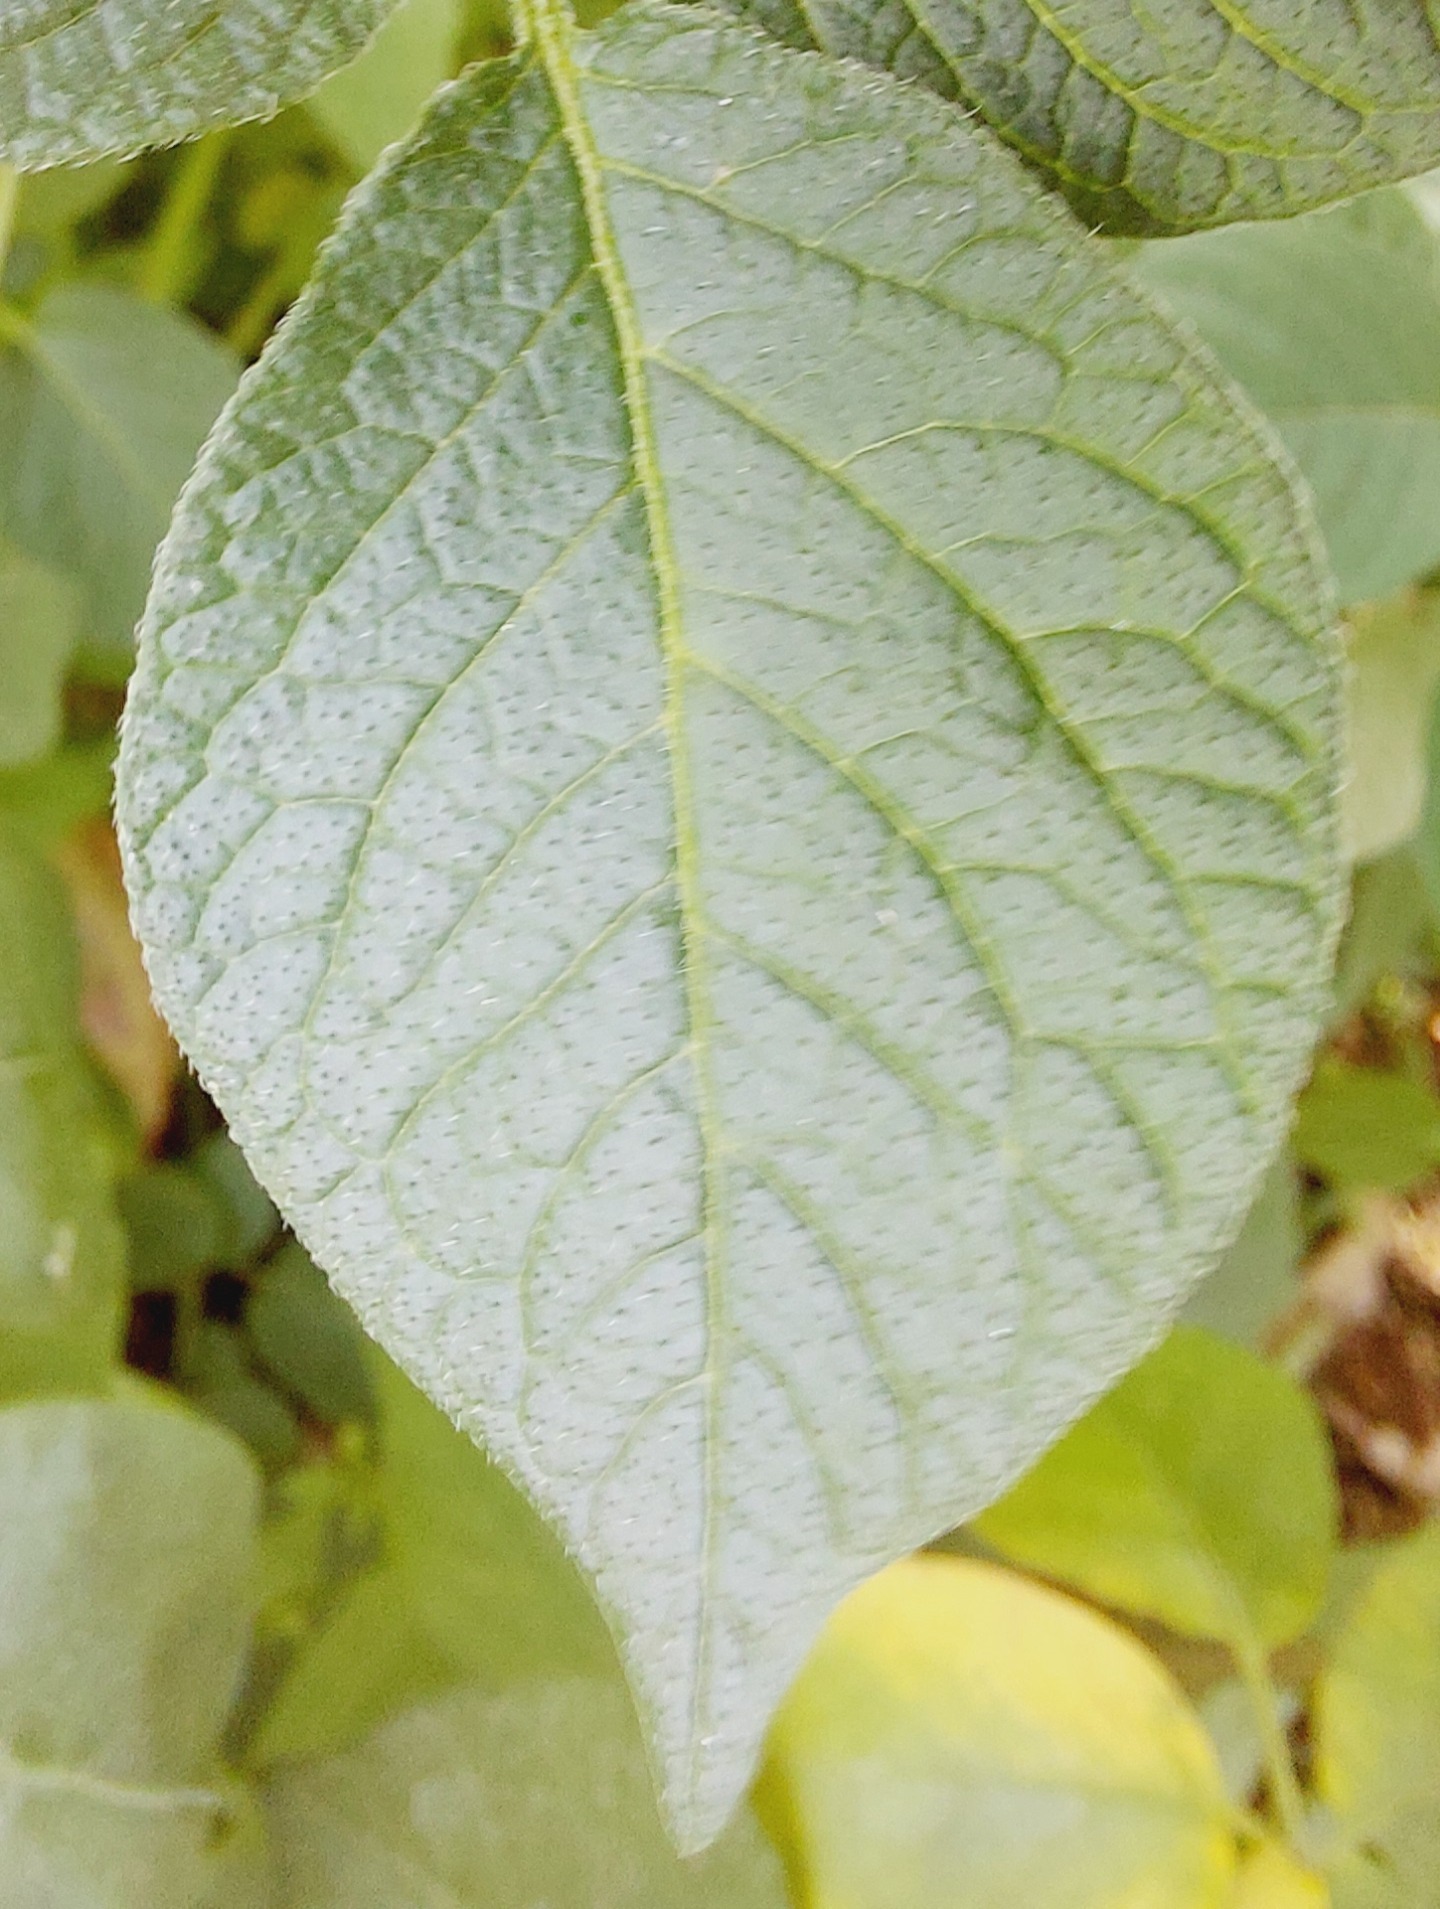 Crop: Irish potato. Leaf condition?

healthy
